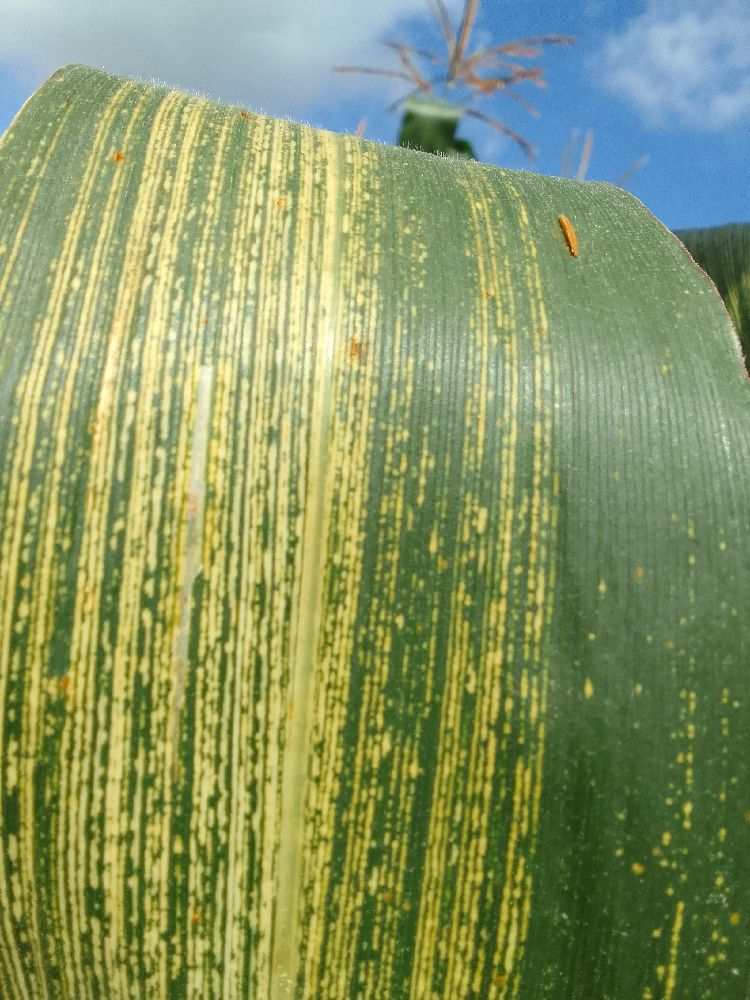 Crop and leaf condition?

maize, maize streak virus
